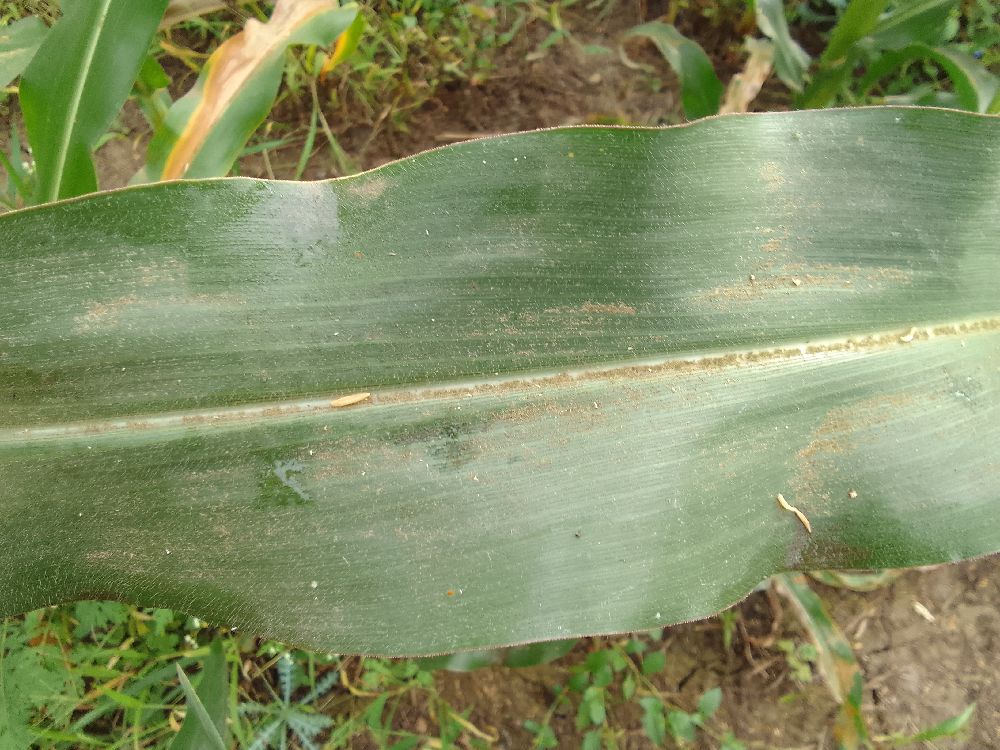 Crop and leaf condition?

maize, healthy
